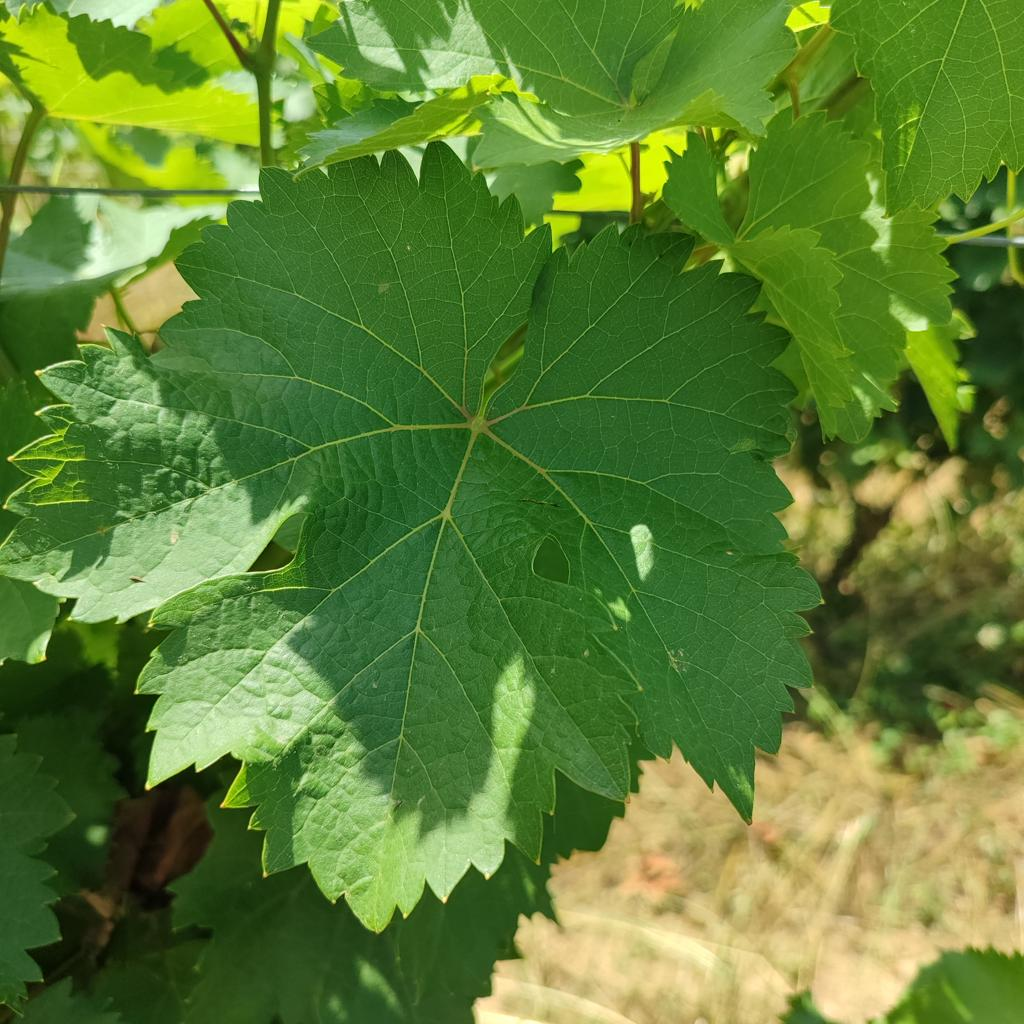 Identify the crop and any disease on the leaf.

grapevine, healthy
